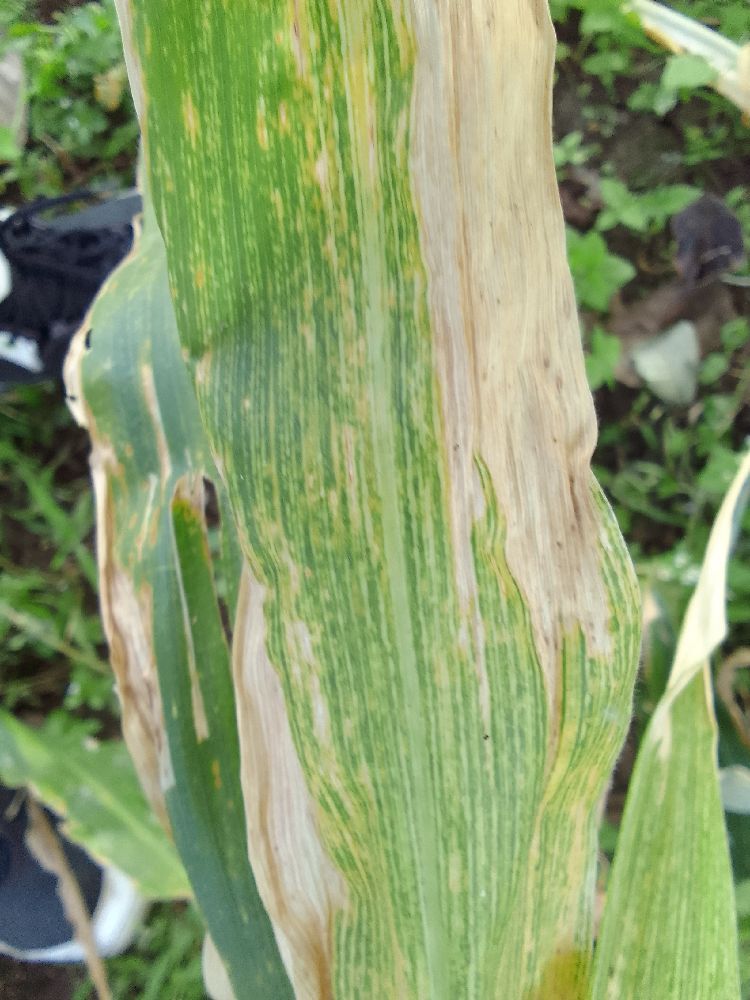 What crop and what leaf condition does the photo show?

maize, maize lethal necrosis
